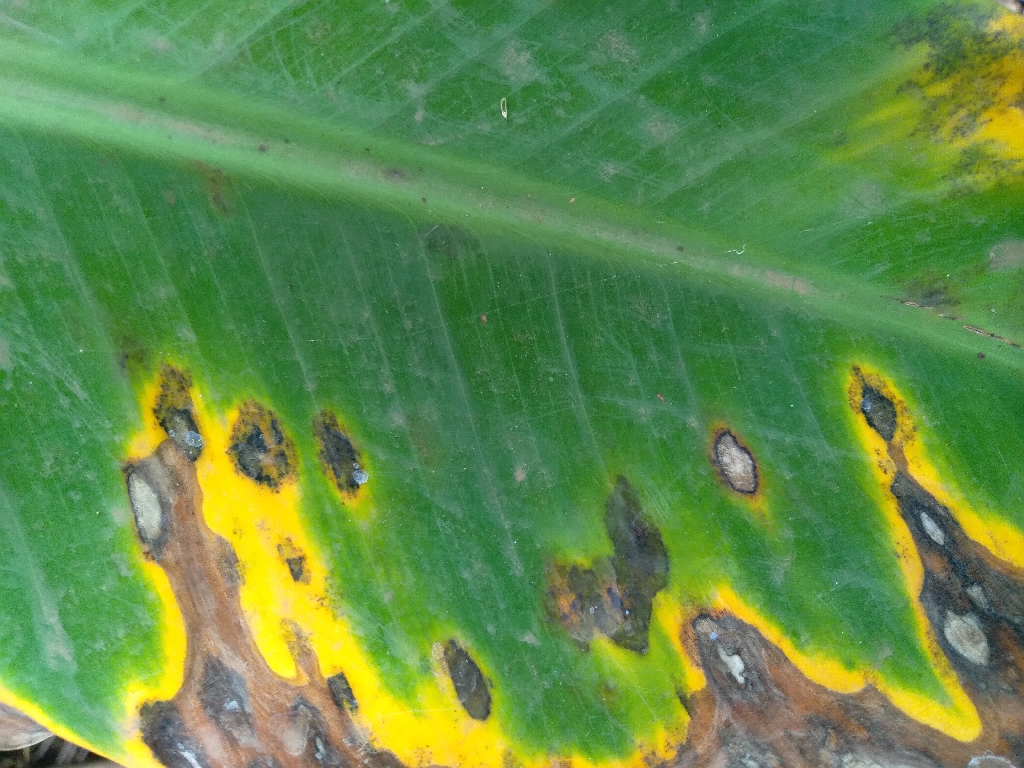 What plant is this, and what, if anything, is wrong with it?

banana, black sigatoka
